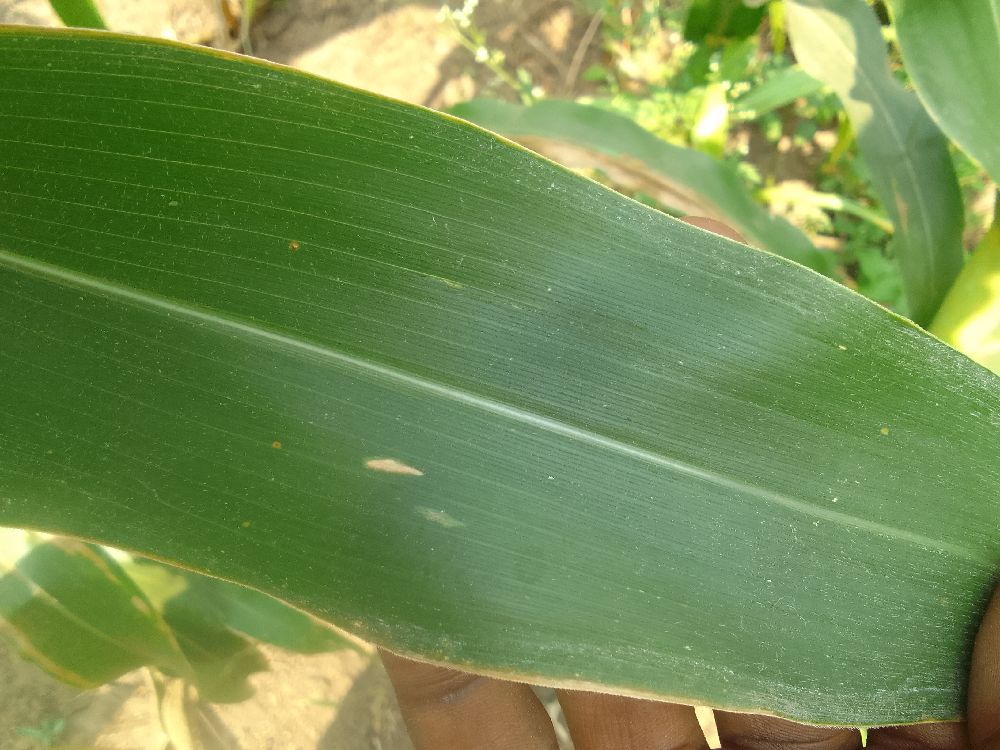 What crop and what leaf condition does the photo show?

maize, healthy
